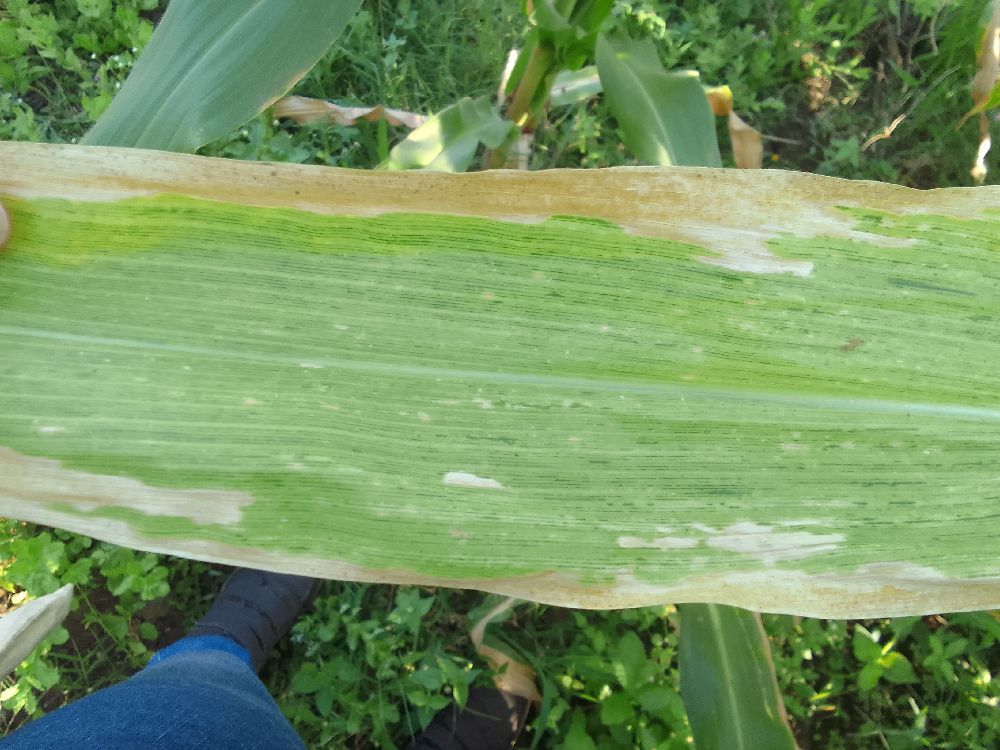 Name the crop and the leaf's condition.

maize, maize lethal necrosis
